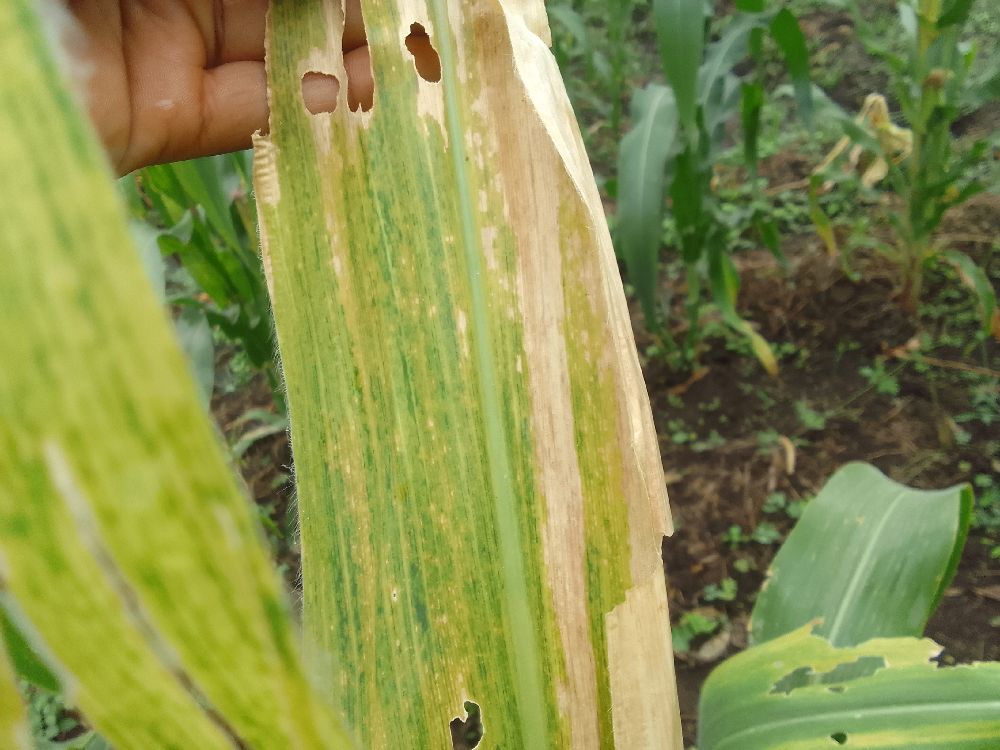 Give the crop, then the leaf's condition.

maize, maize lethal necrosis
